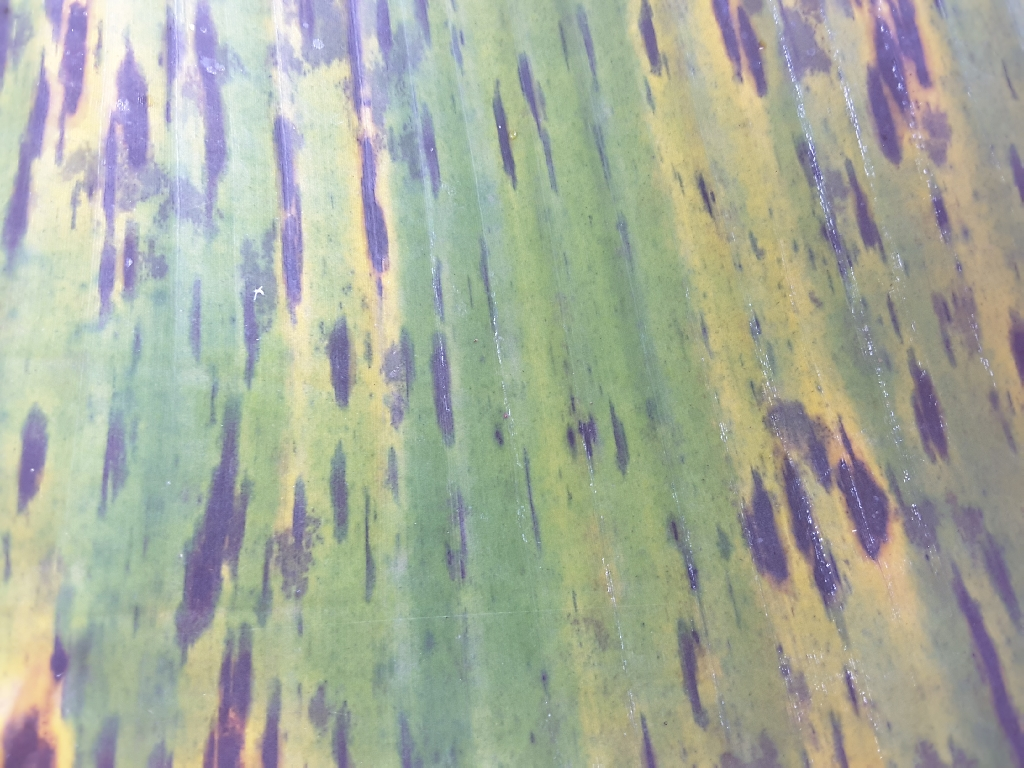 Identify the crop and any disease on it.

banana, black sigatoka
